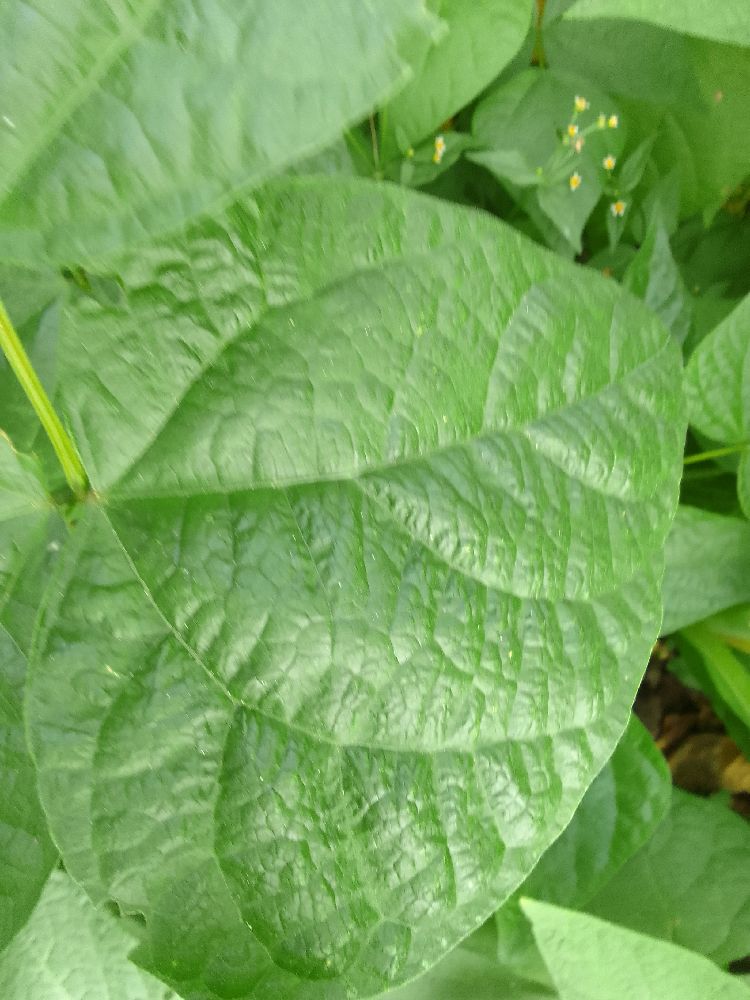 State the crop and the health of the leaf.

common bean, healthy
